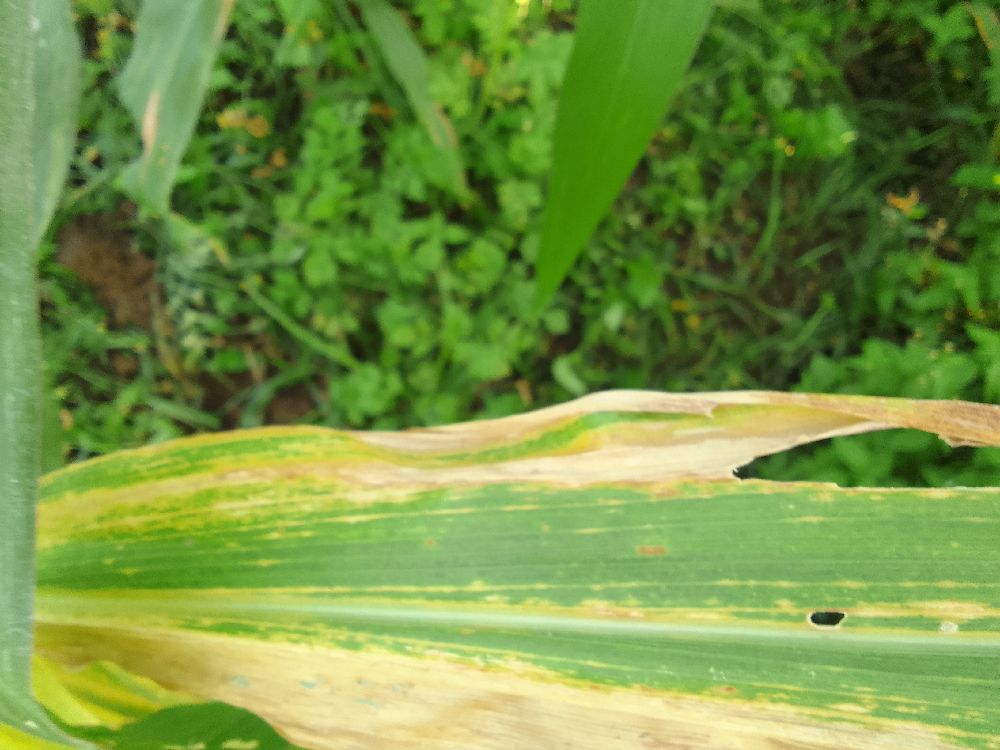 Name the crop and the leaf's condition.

maize, maize lethal necrosis
